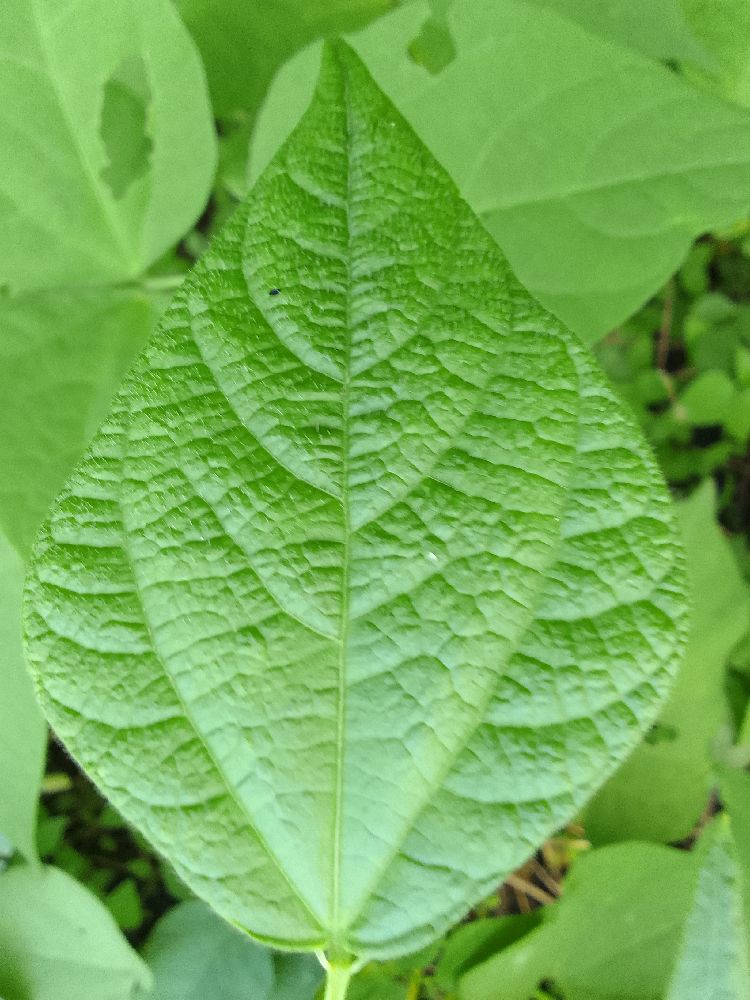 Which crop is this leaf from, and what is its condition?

common bean, healthy
